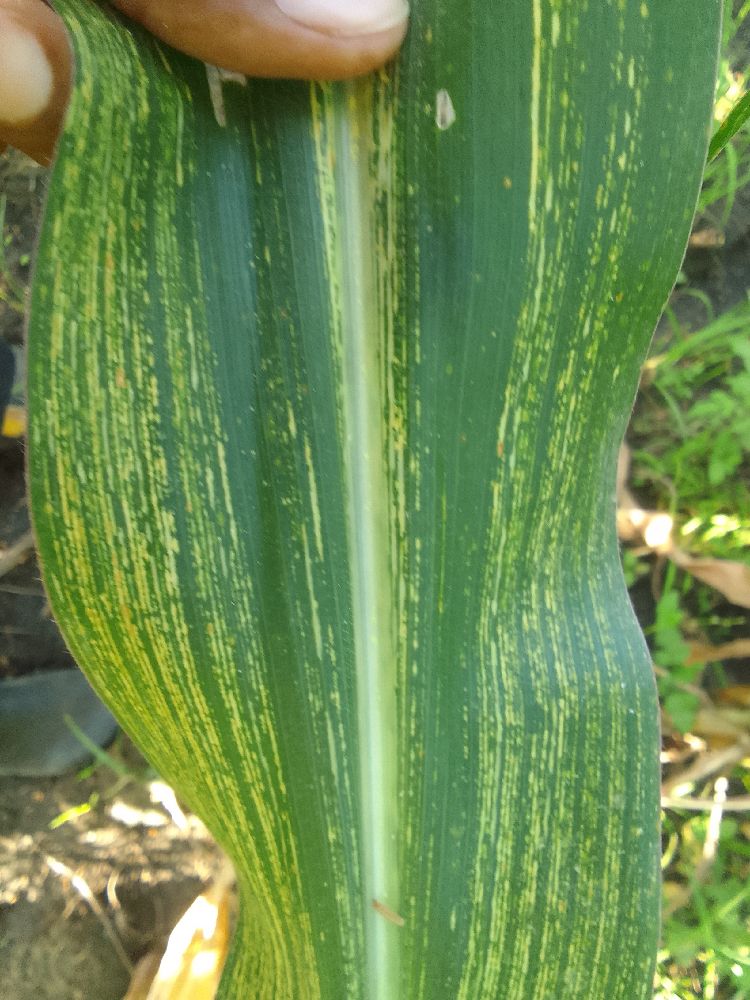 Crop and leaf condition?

maize, maize streak virus
